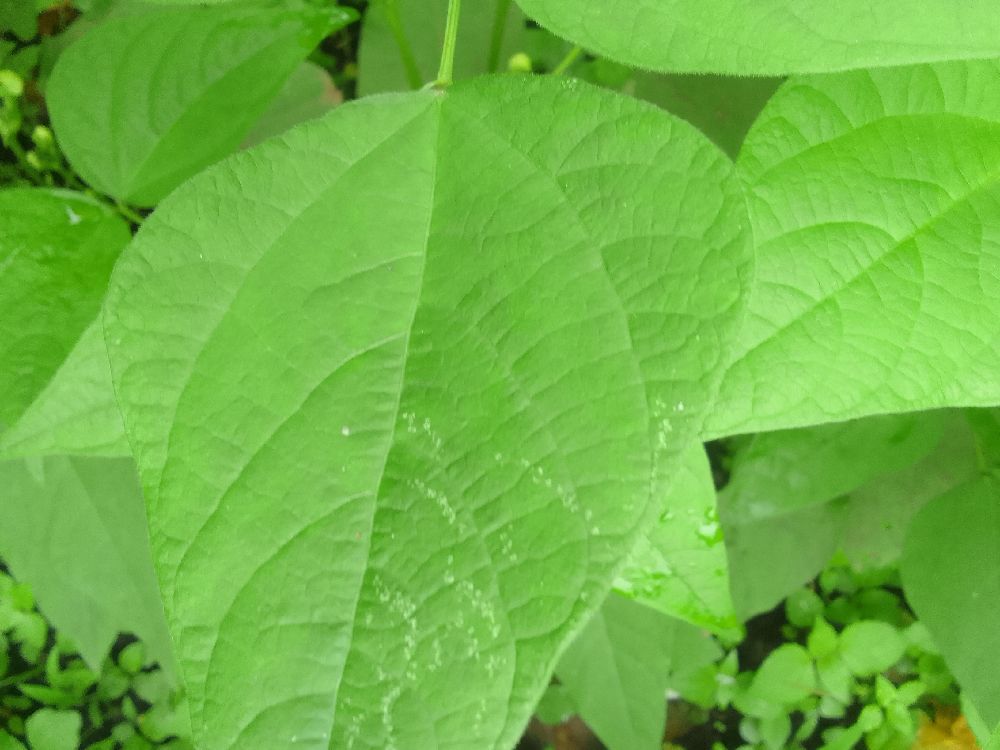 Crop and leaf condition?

common bean, healthy
